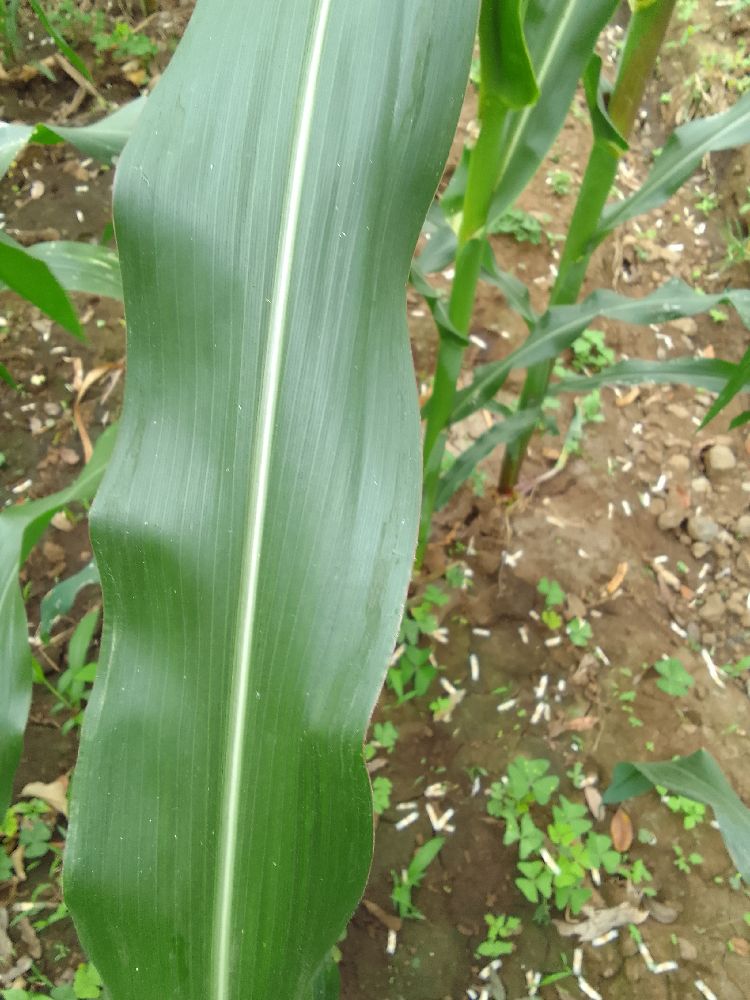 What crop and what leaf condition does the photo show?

maize, healthy
